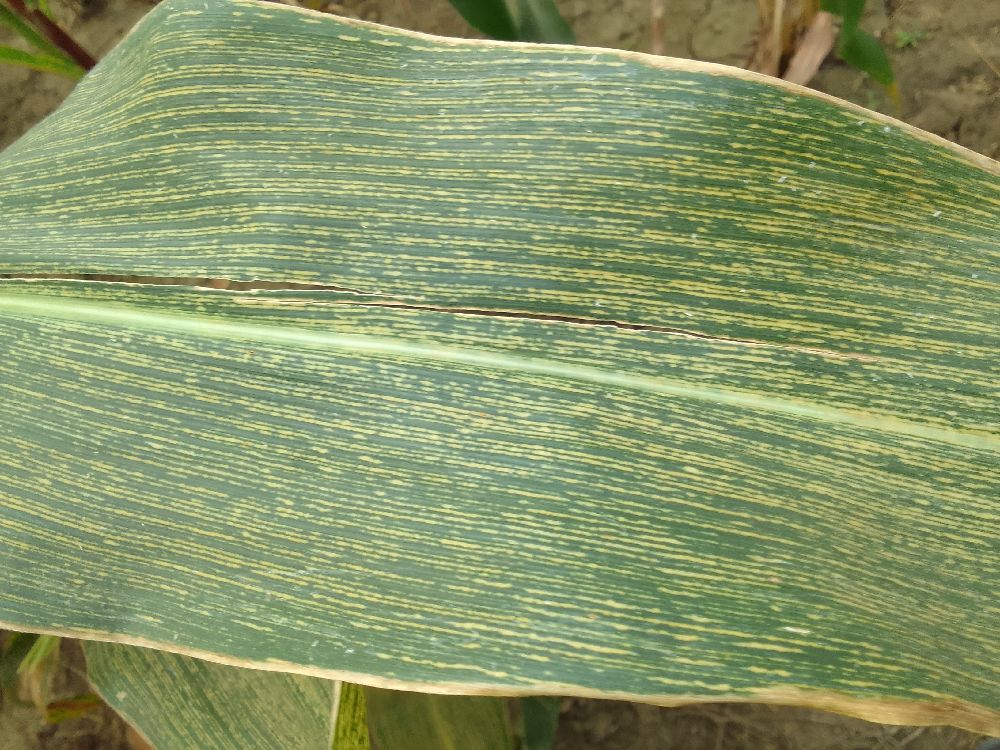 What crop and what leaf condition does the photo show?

maize, maize streak virus
